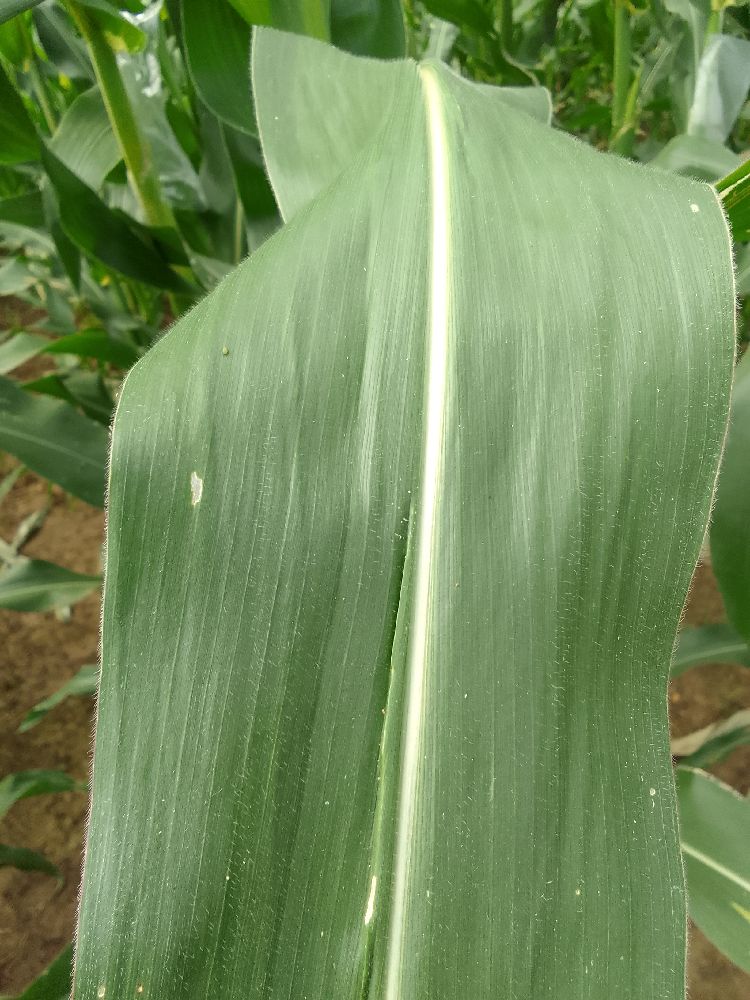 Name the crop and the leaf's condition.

maize, healthy
